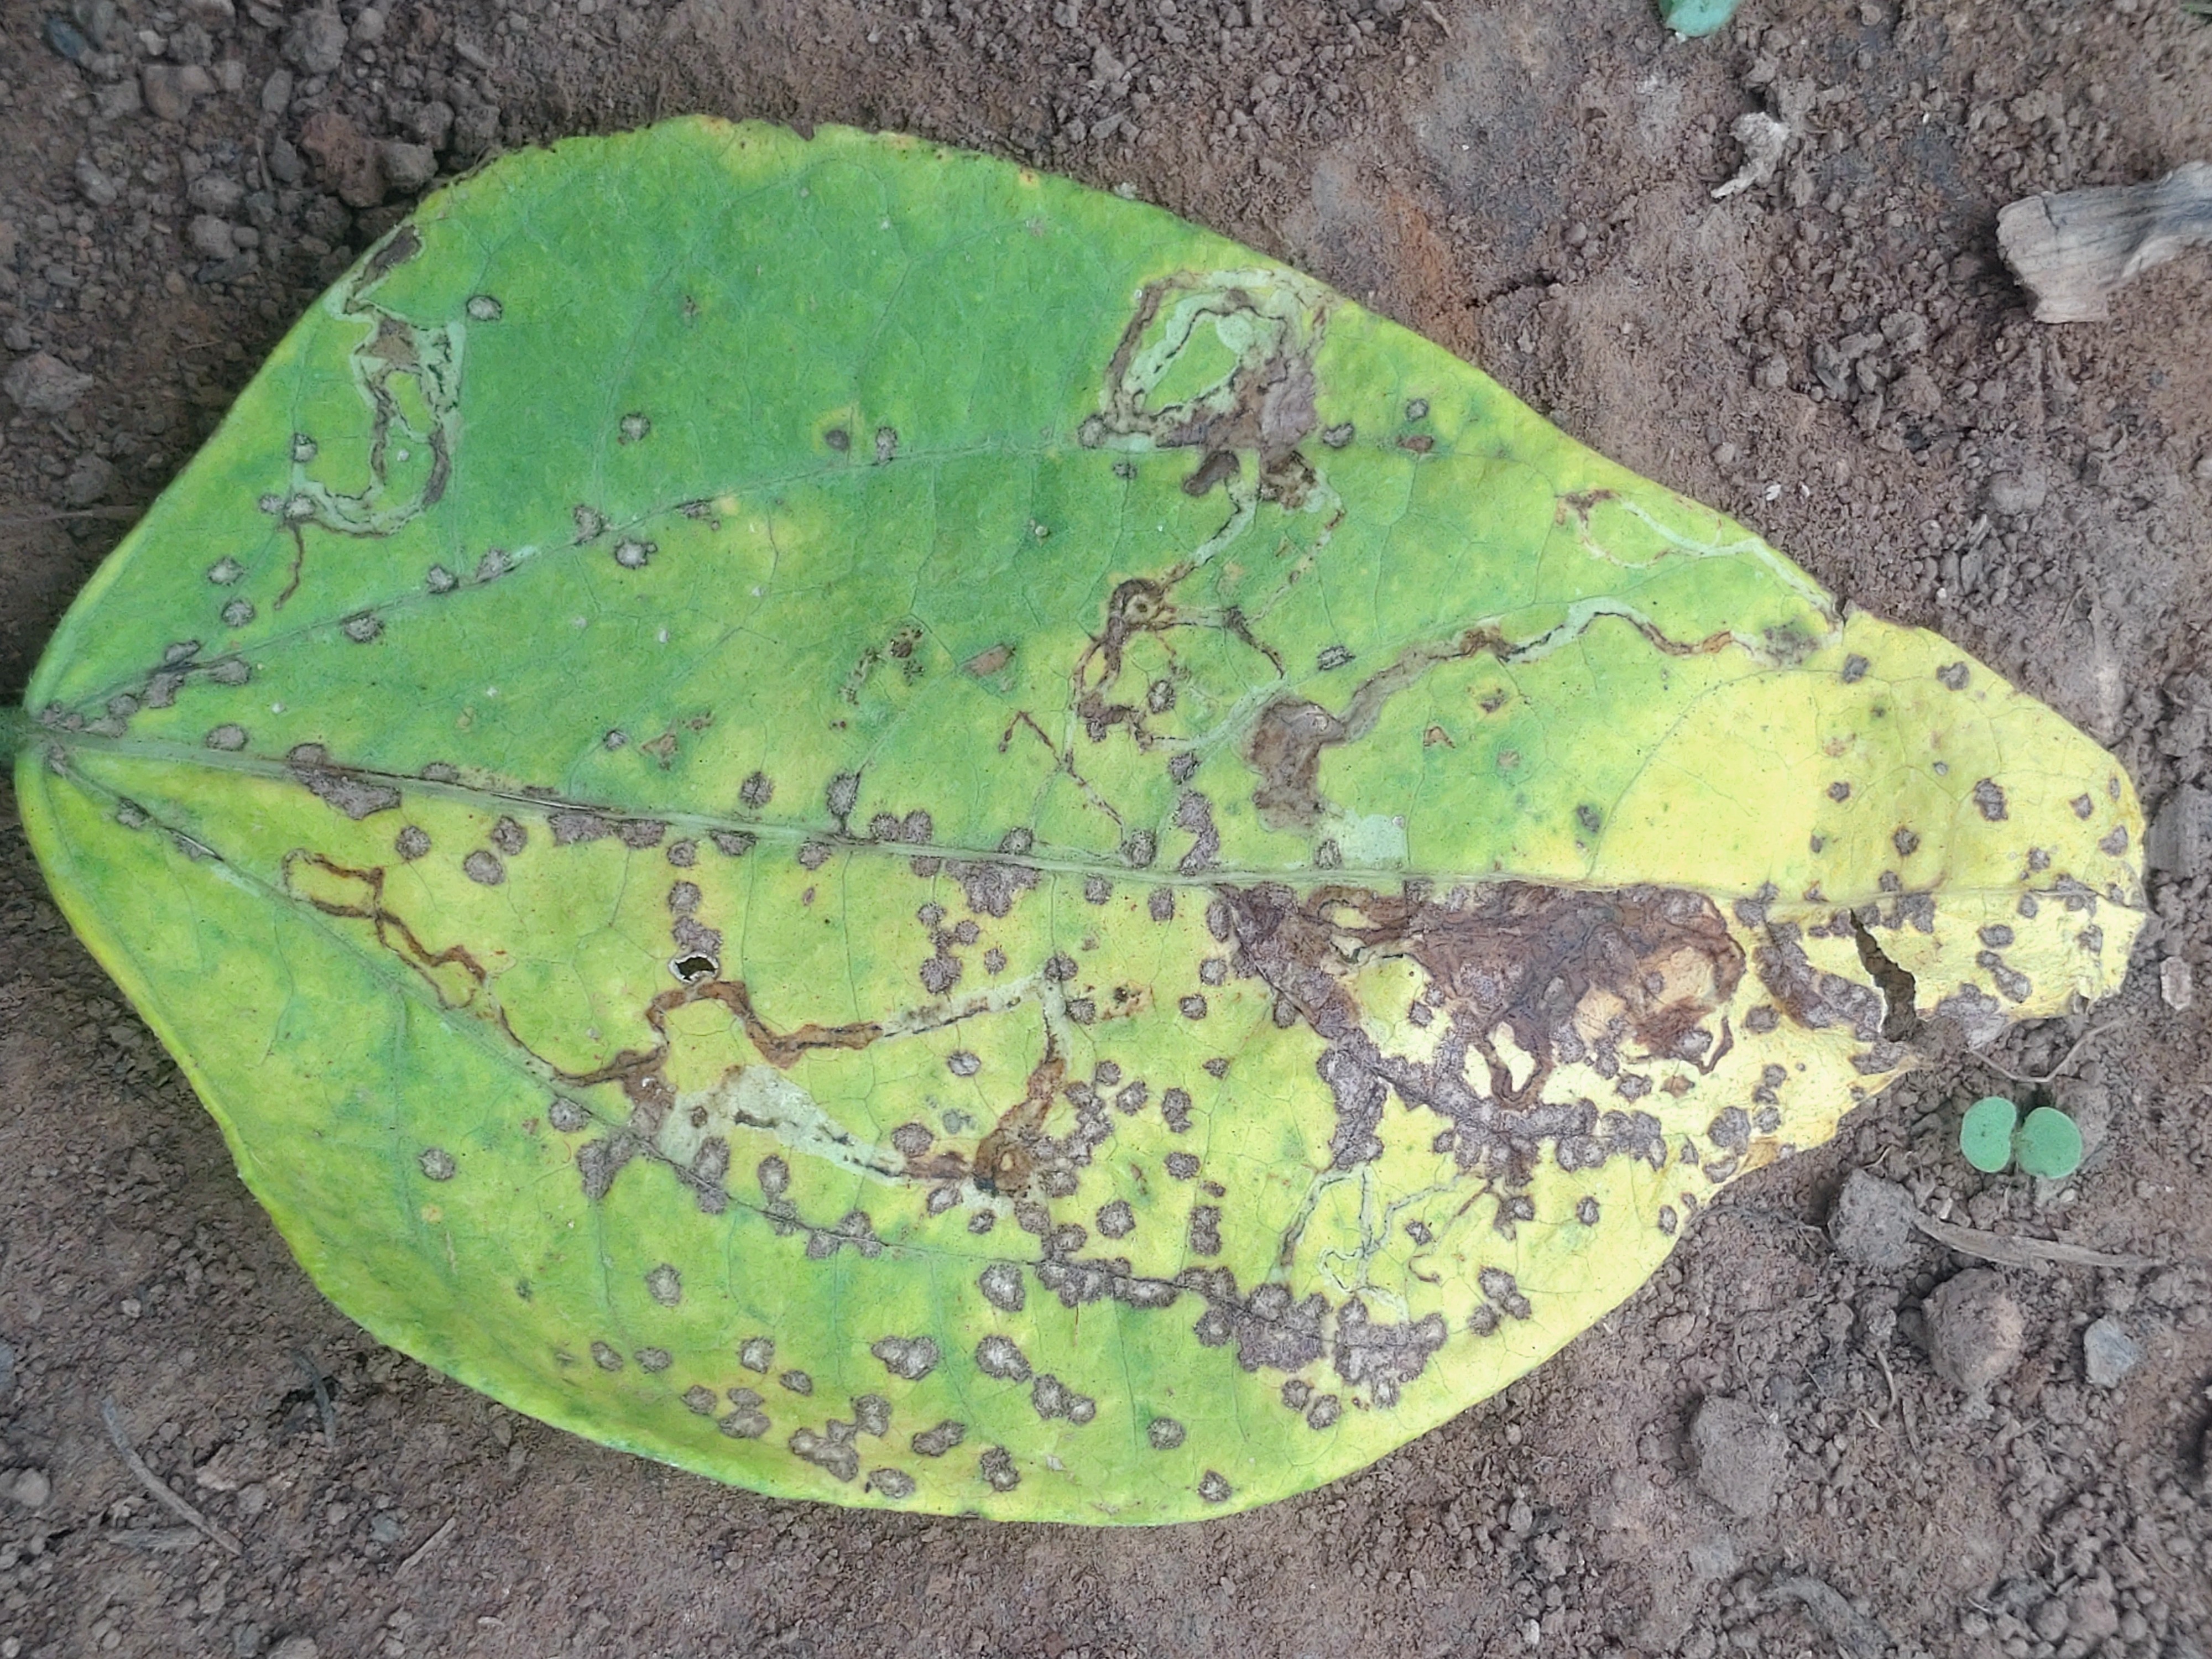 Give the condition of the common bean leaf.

anthracnose
